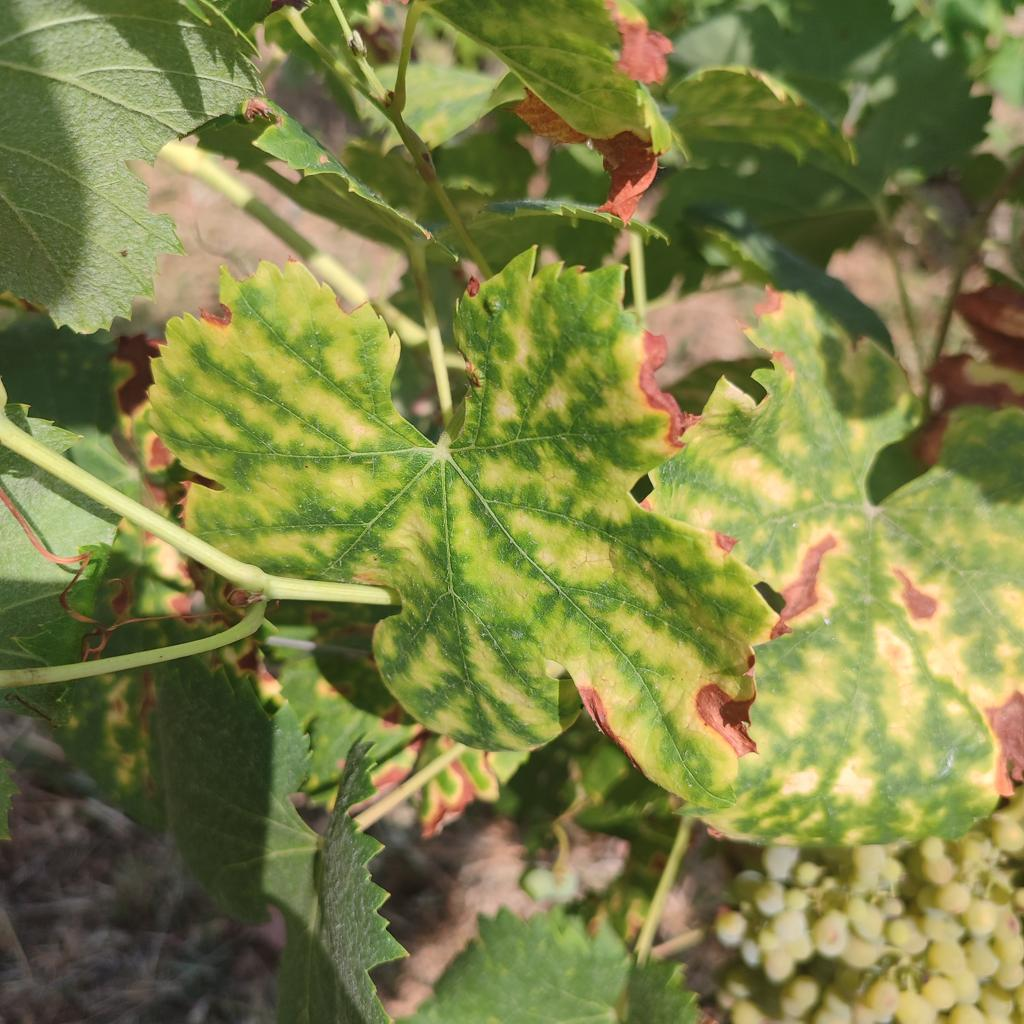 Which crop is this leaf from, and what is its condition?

grapevine, esca complex
